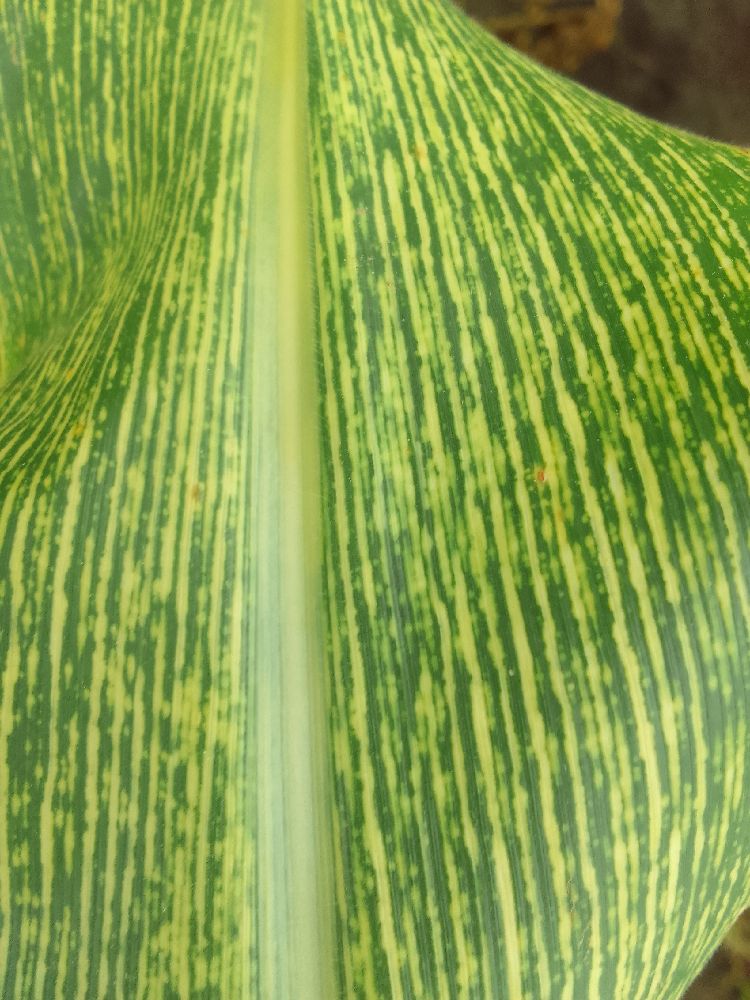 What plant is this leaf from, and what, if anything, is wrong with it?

maize, maize streak virus
